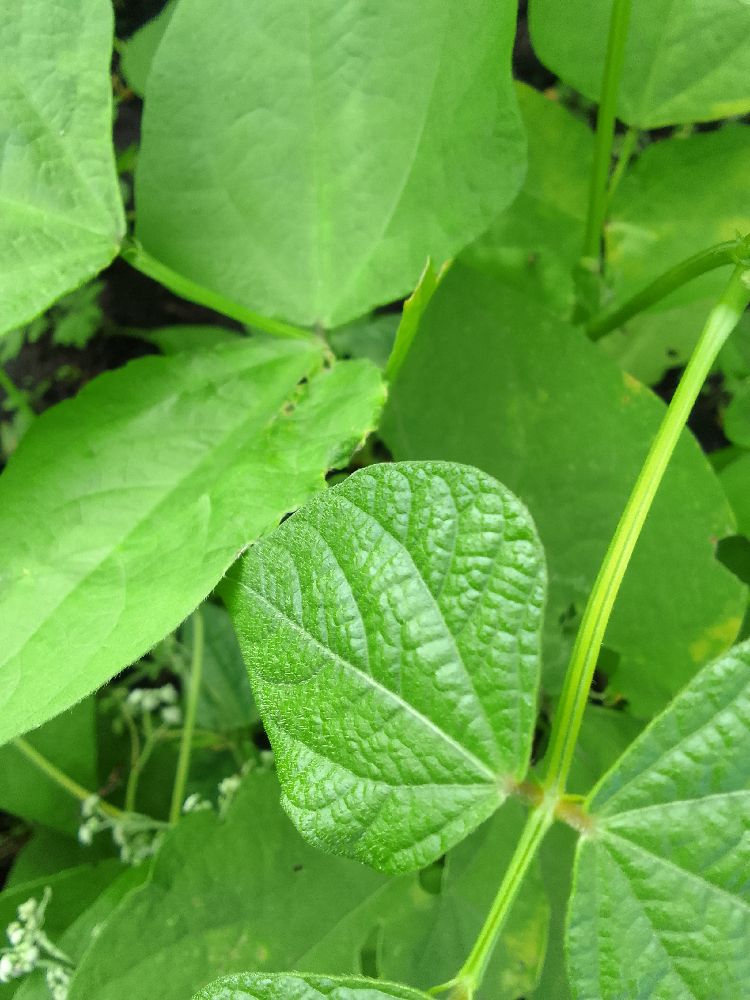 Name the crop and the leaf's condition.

common bean, healthy
